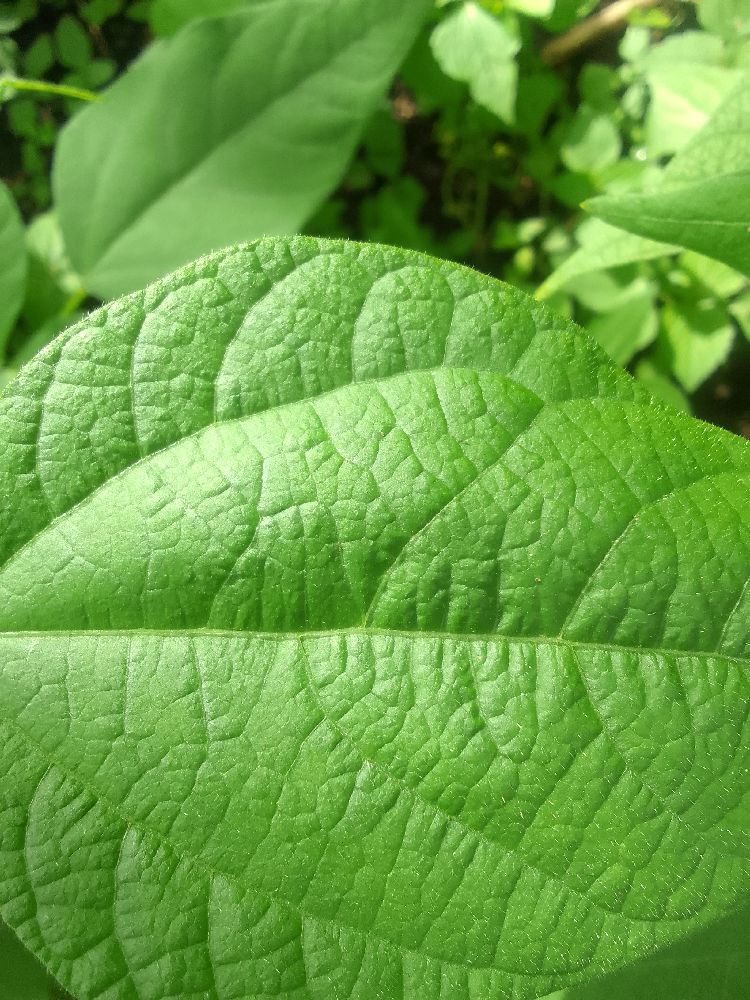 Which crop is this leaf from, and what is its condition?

common bean, healthy
